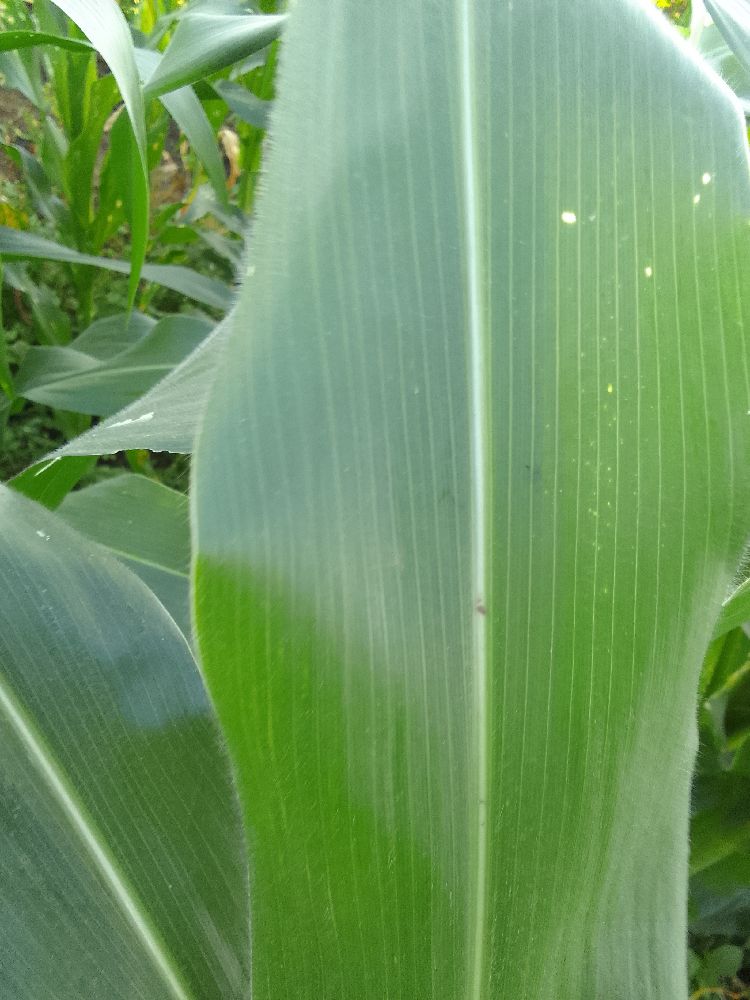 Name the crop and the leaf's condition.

maize, healthy
